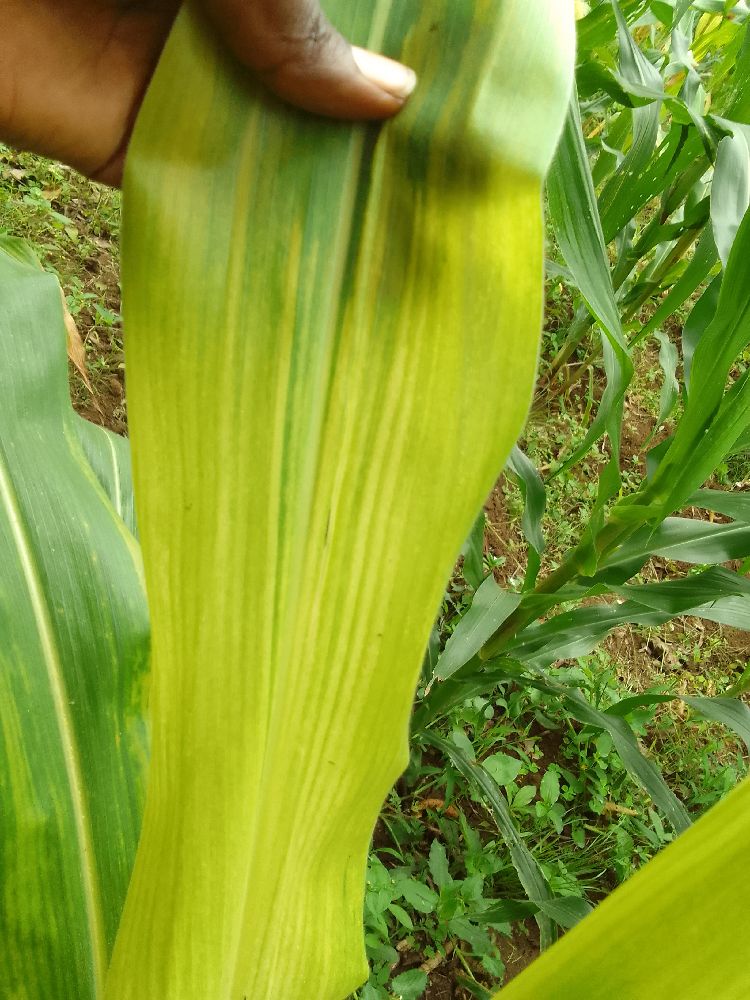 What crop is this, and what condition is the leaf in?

maize, maize lethal necrosis
